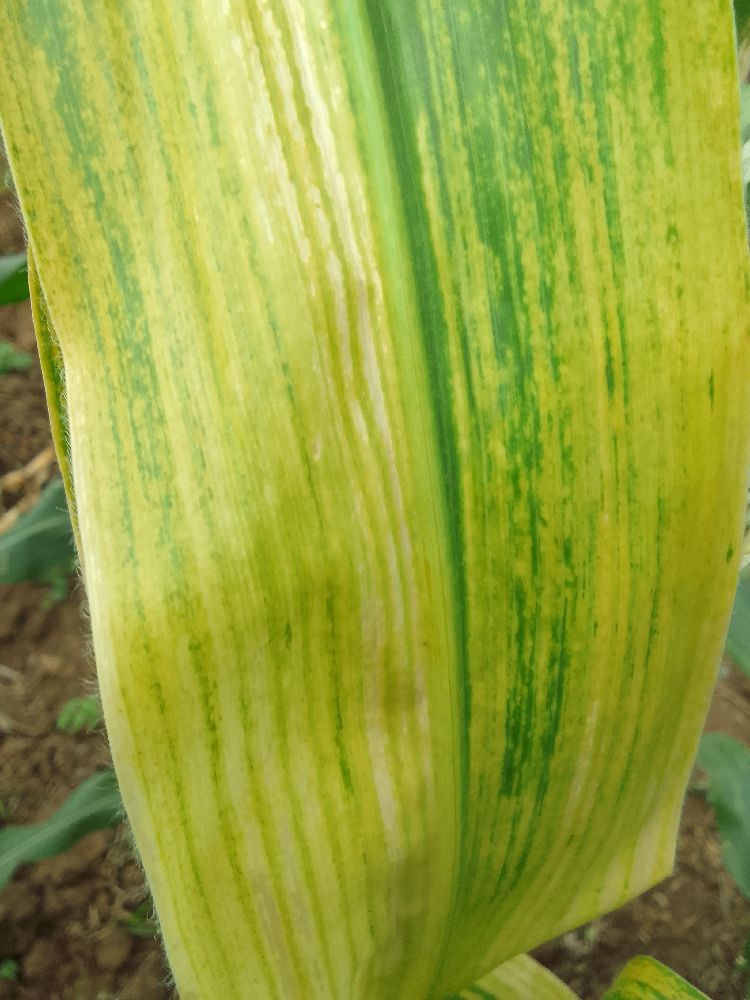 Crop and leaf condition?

maize, maize lethal necrosis
